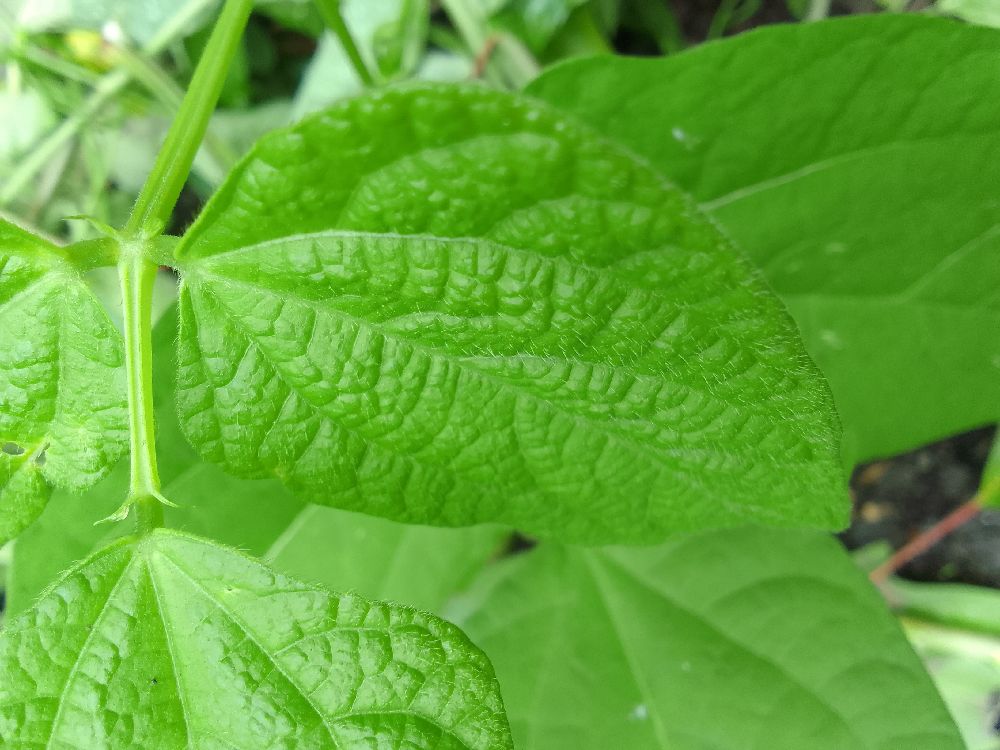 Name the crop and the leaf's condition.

common bean, healthy
